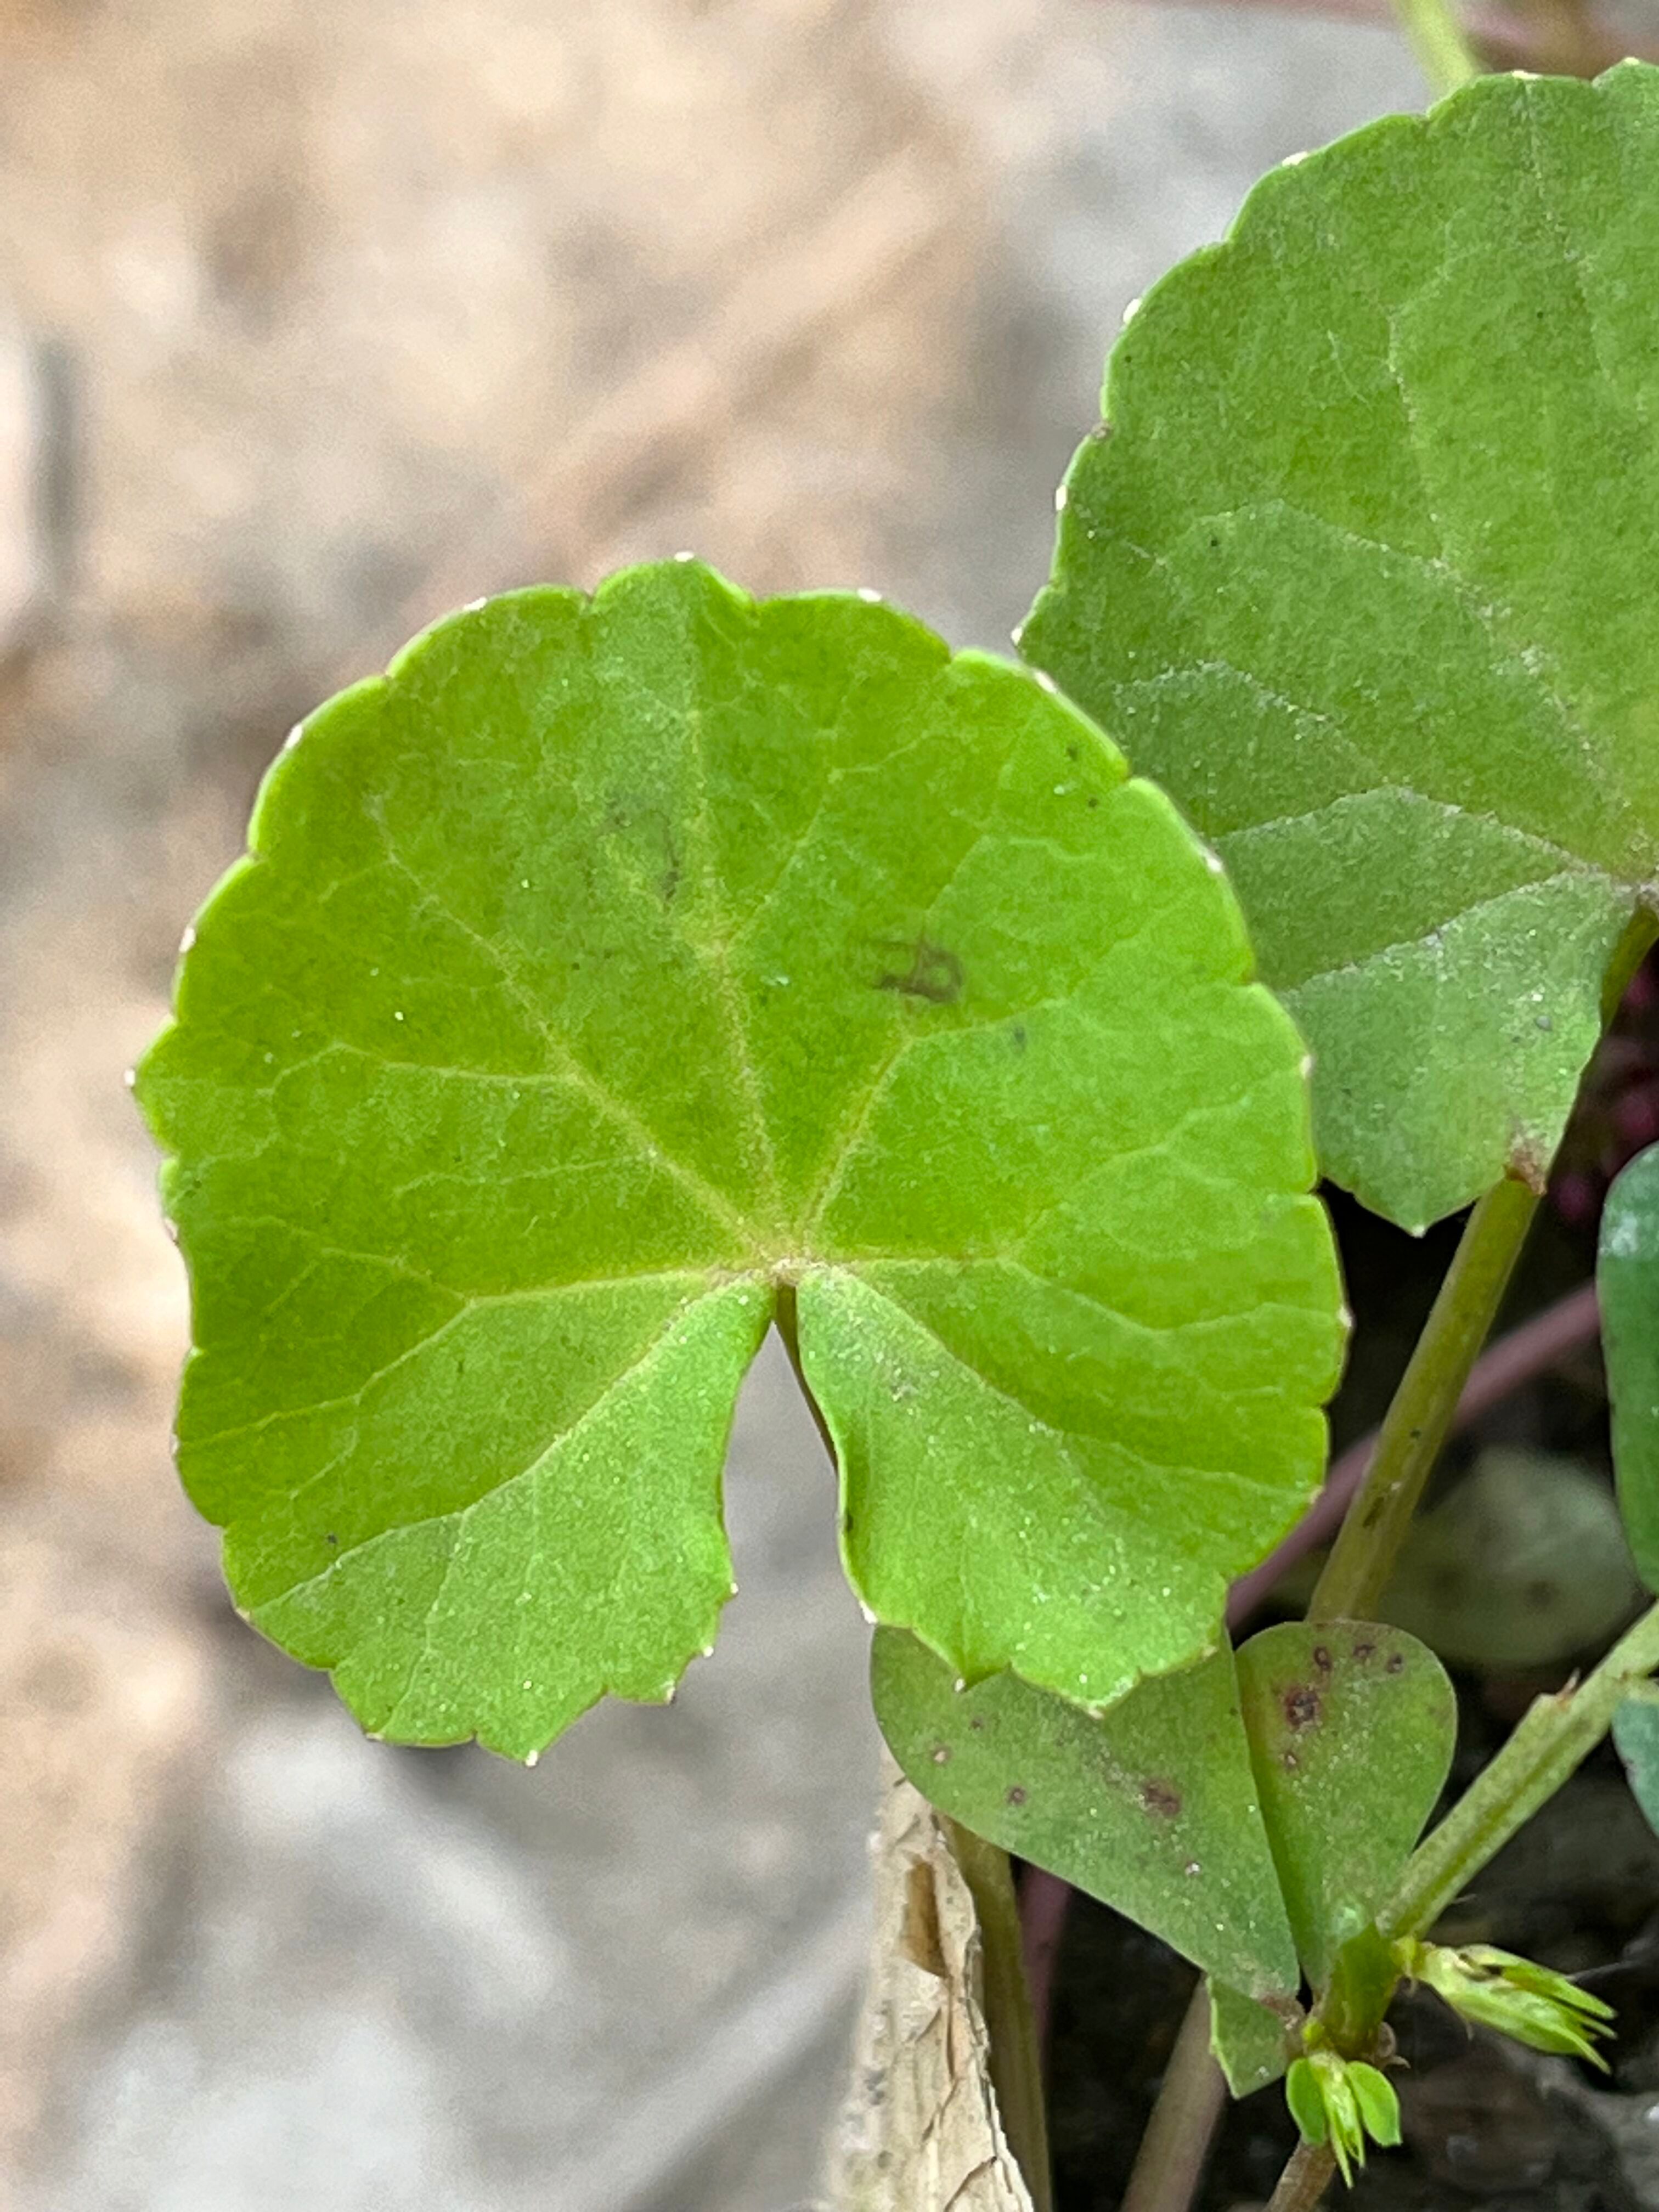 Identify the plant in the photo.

thankuni
